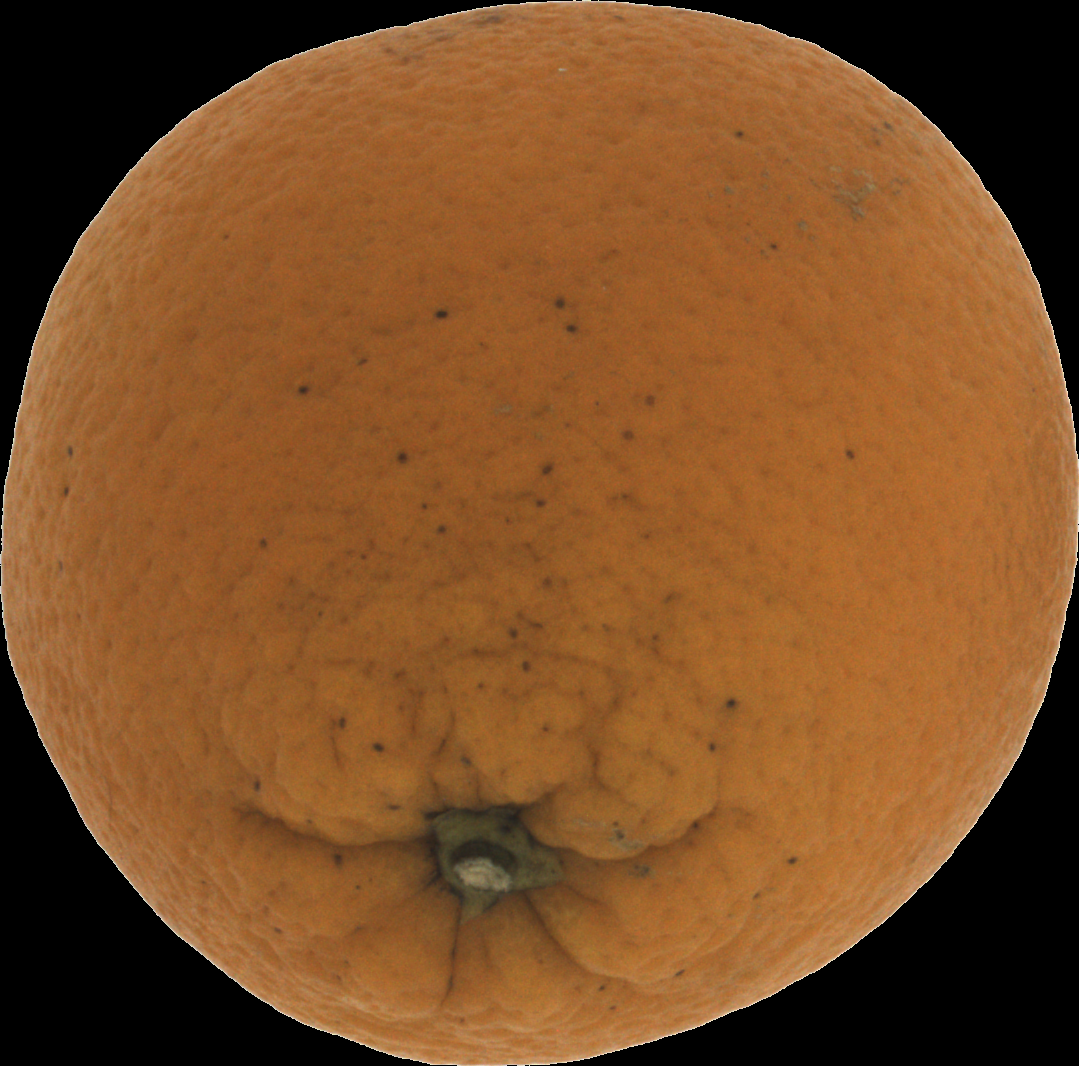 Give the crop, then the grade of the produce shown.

orange, bad
